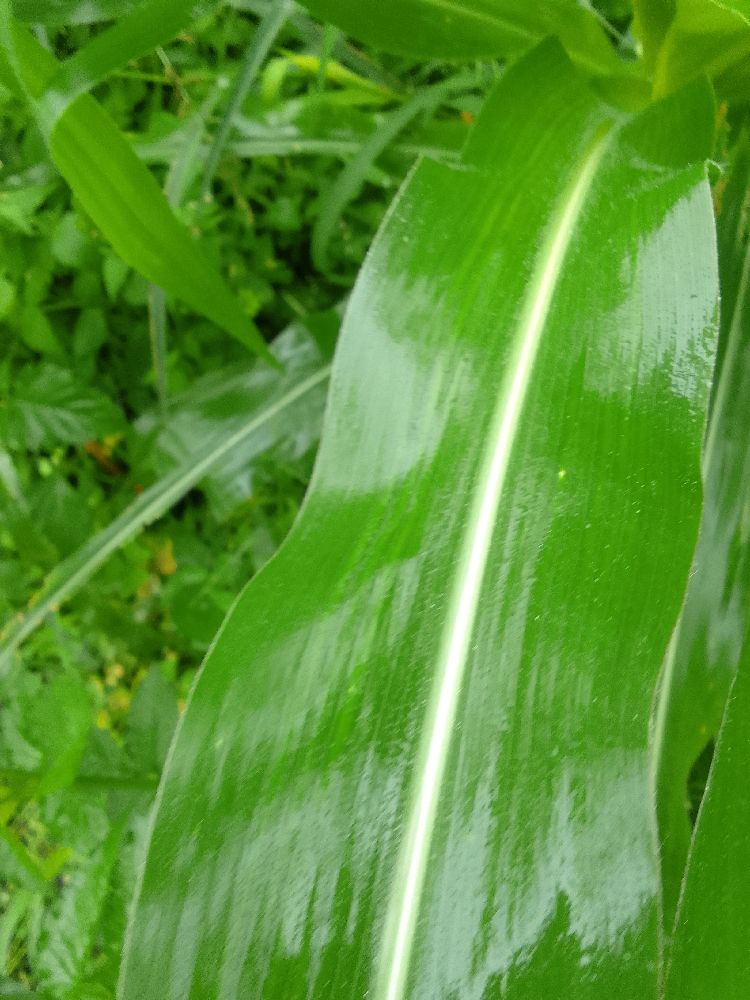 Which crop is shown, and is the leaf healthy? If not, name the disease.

maize, healthy
